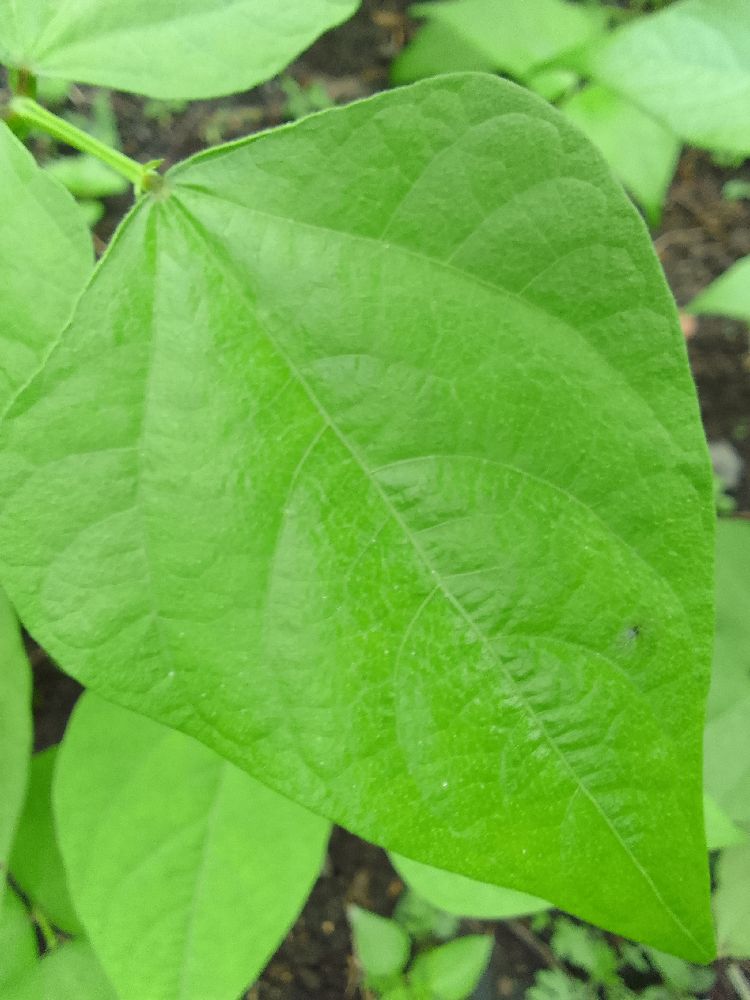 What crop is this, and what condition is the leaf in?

common bean, healthy
